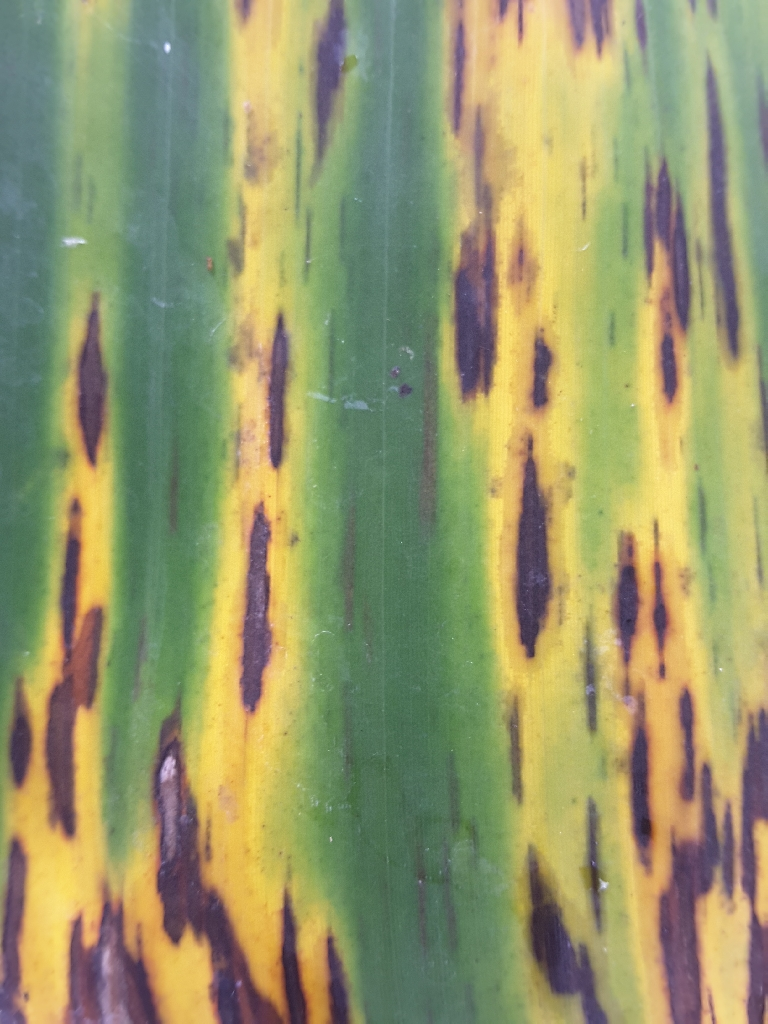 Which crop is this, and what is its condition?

banana, black sigatoka
